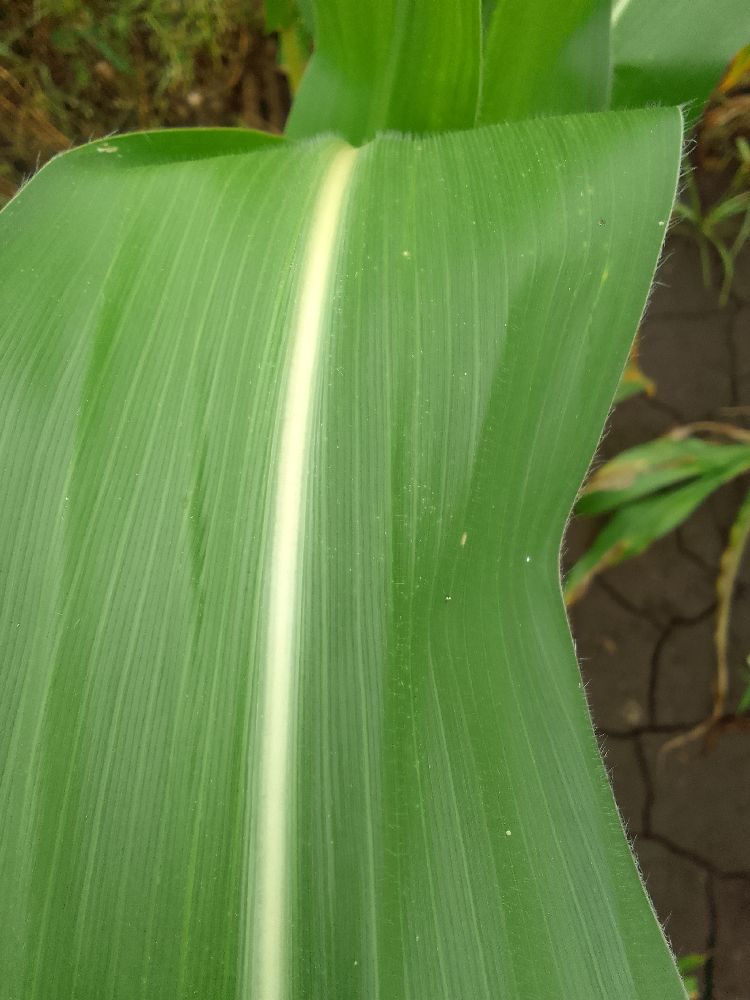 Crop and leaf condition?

maize, healthy
